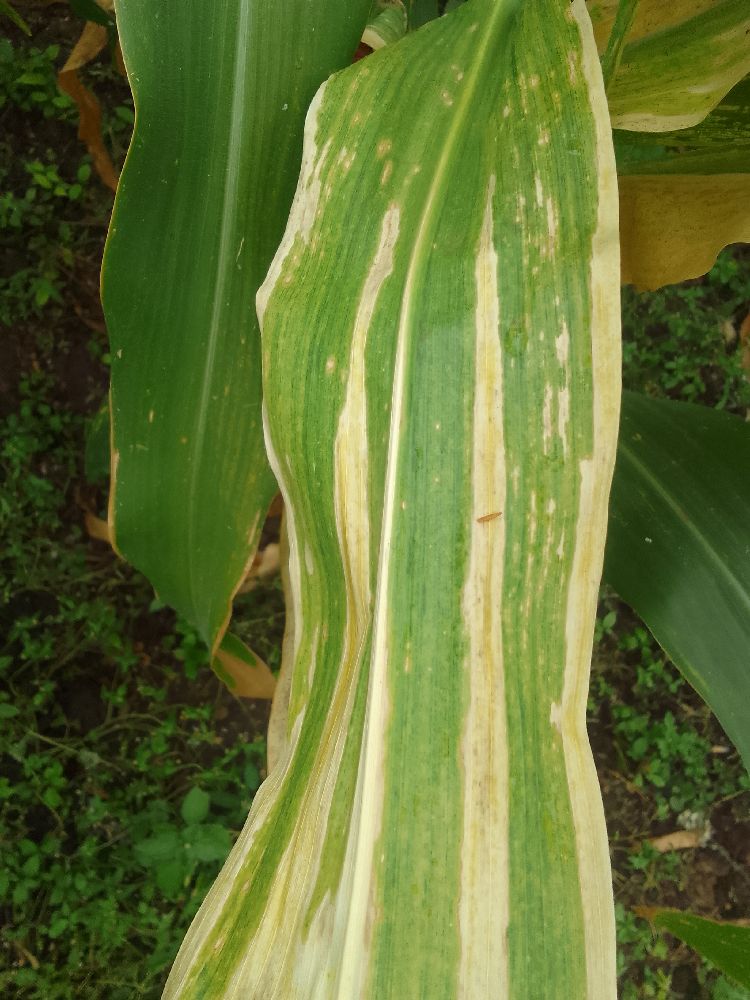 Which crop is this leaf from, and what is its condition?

maize, maize lethal necrosis
